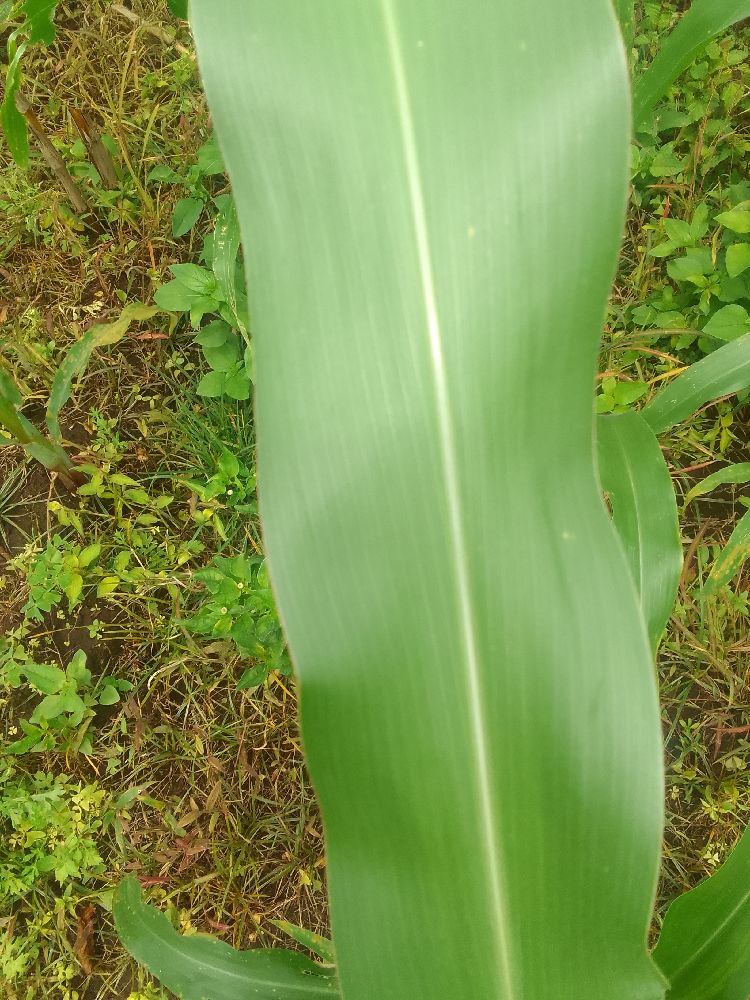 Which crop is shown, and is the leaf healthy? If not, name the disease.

maize, healthy
